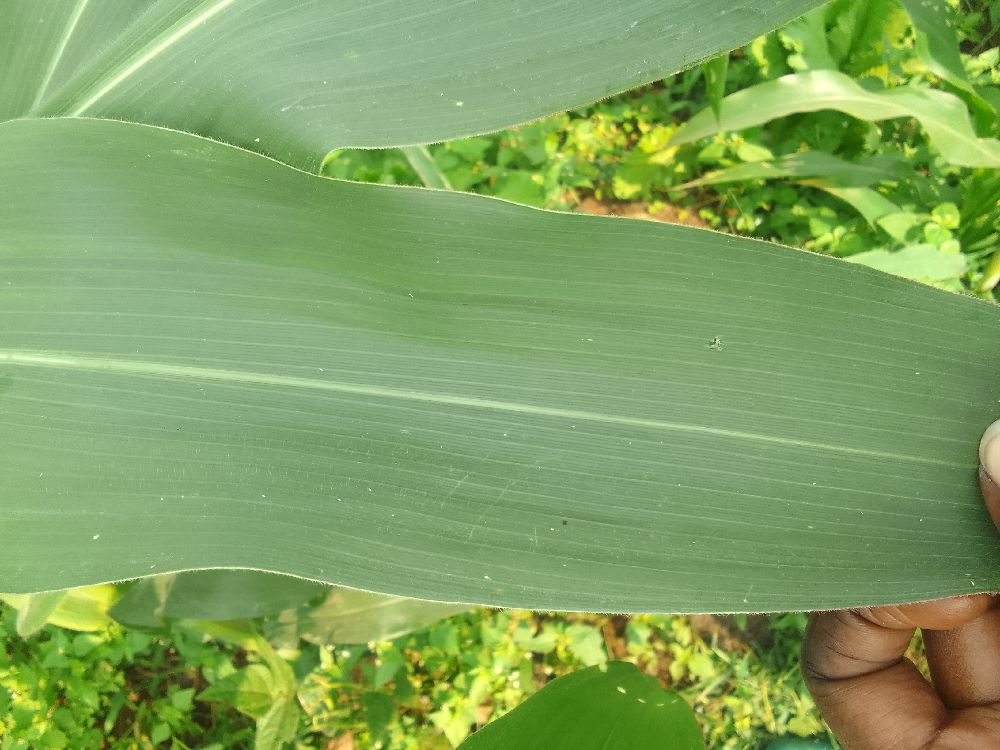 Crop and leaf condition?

maize, healthy
